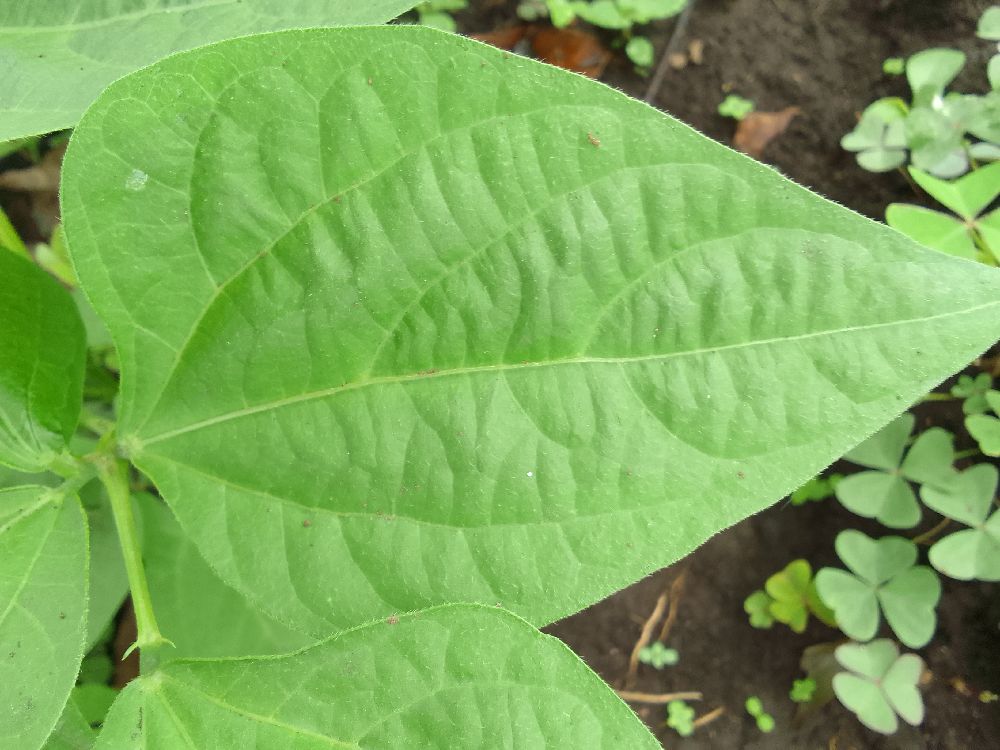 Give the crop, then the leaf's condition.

common bean, healthy
